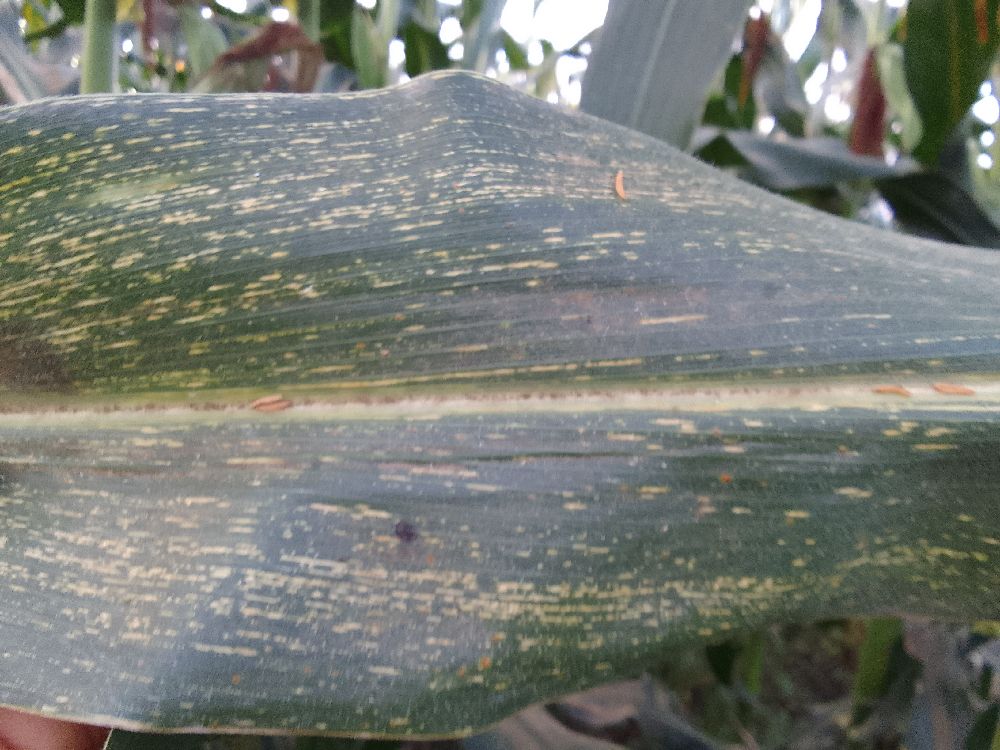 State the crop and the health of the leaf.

maize, maize streak virus
